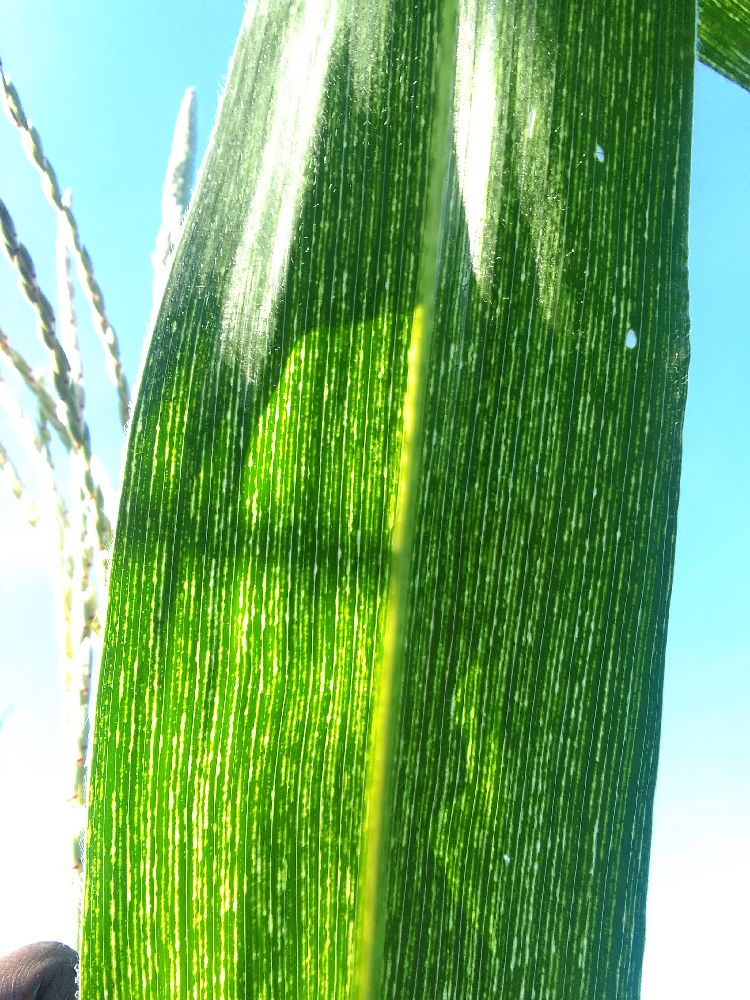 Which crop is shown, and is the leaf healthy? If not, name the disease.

maize, maize streak virus
